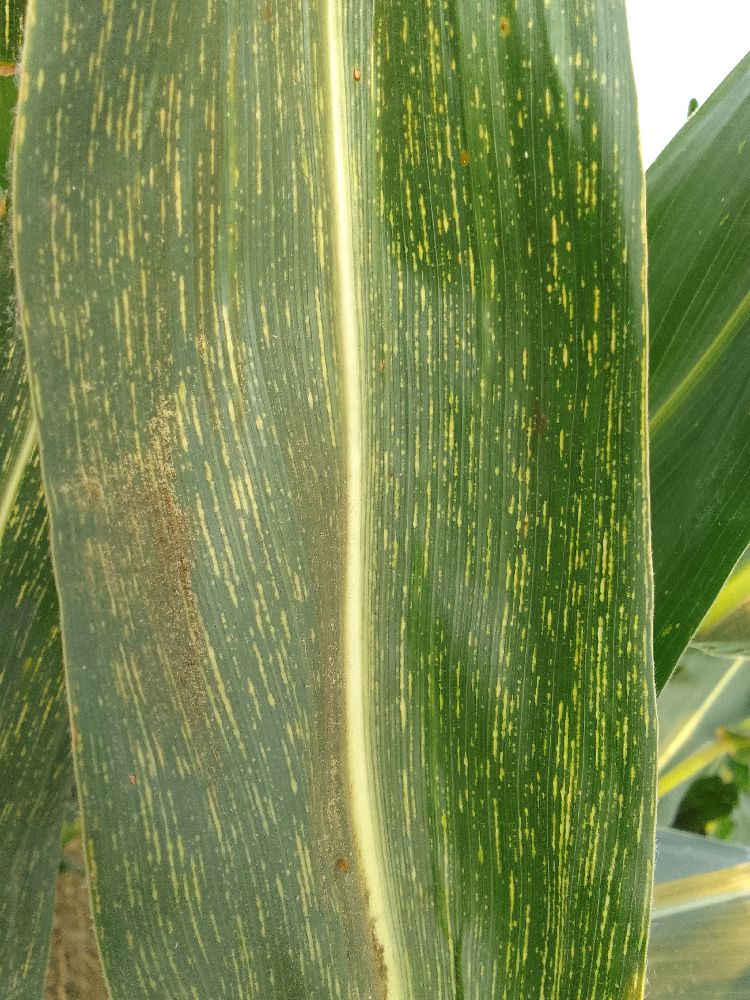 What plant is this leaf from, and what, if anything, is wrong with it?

maize, maize streak virus
